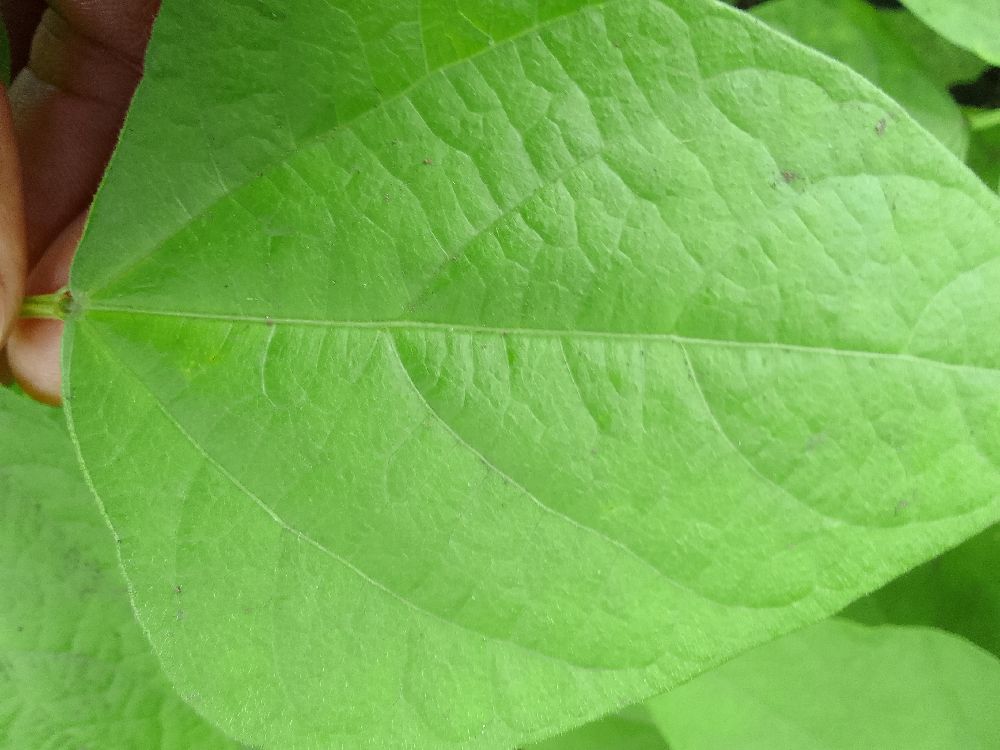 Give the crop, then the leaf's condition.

common bean, healthy
